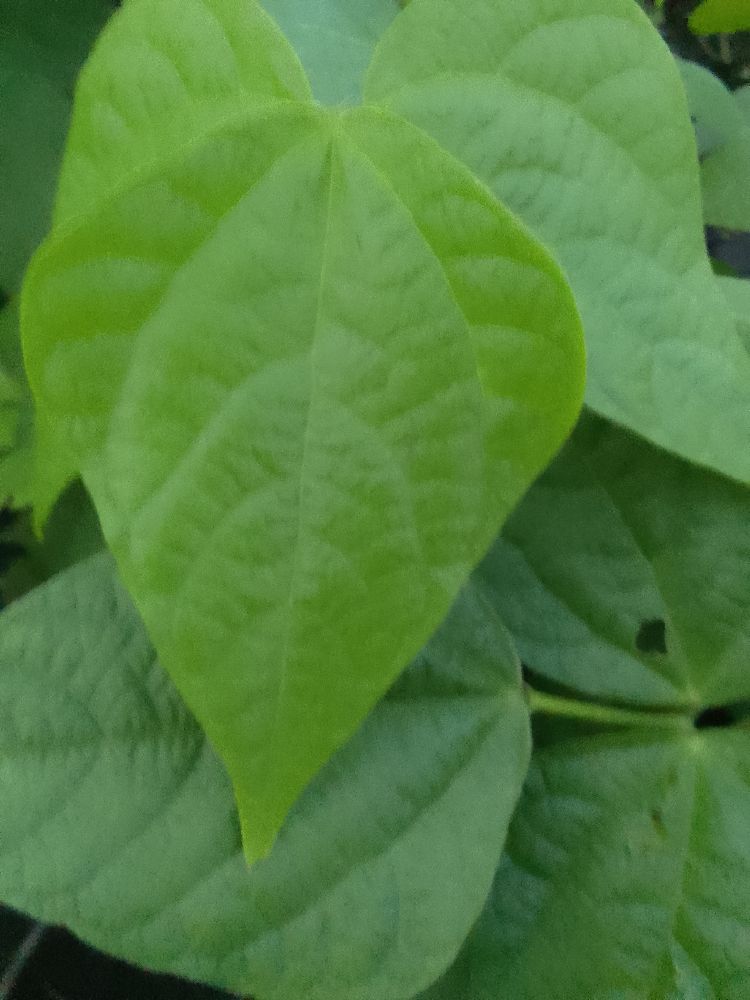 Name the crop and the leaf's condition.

common bean, healthy
